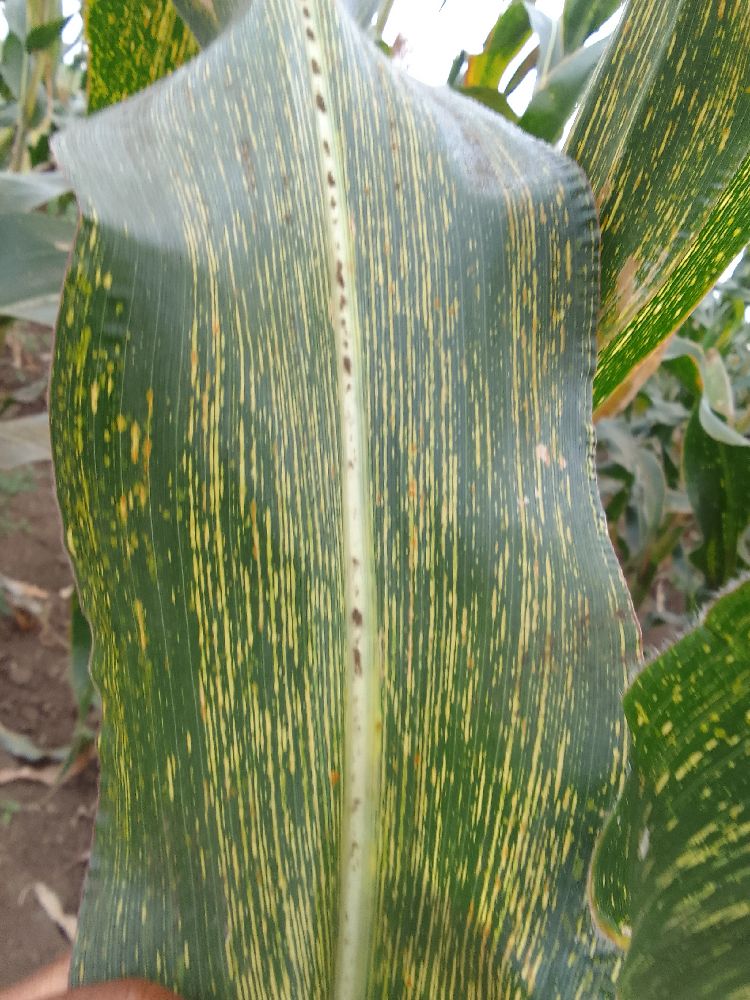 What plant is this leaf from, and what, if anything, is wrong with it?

maize, maize streak virus
